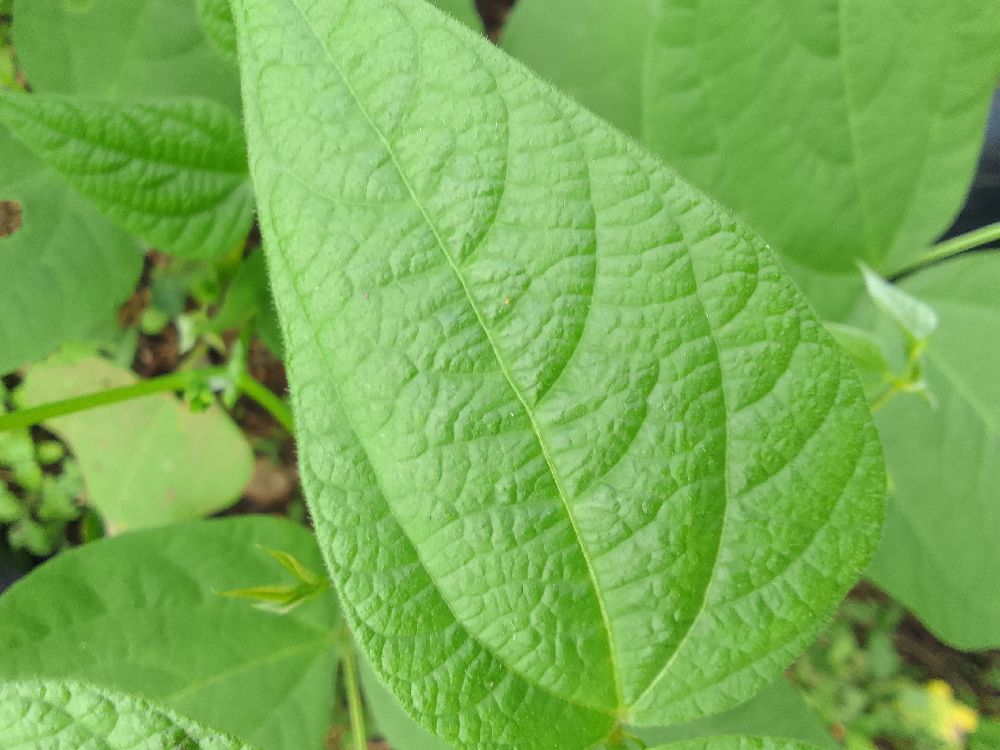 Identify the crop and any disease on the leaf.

common bean, healthy
